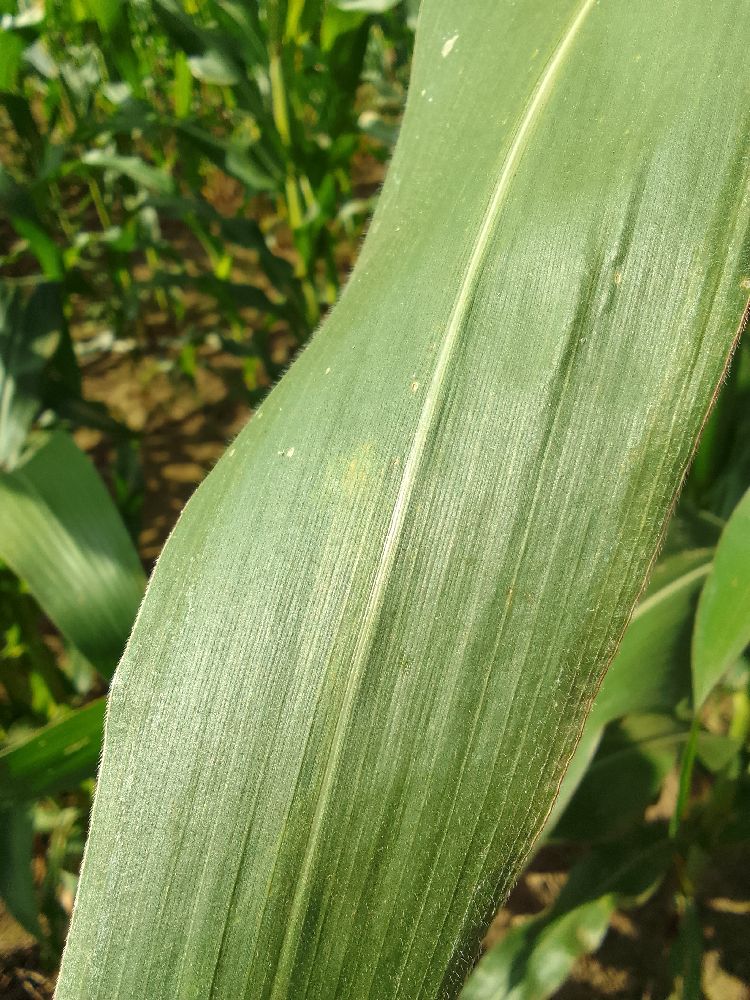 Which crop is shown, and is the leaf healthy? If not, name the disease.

maize, healthy
